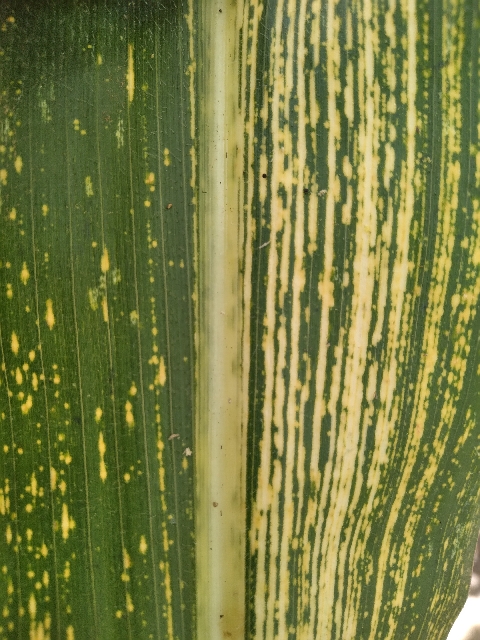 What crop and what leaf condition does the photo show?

maize, maize streak virus
